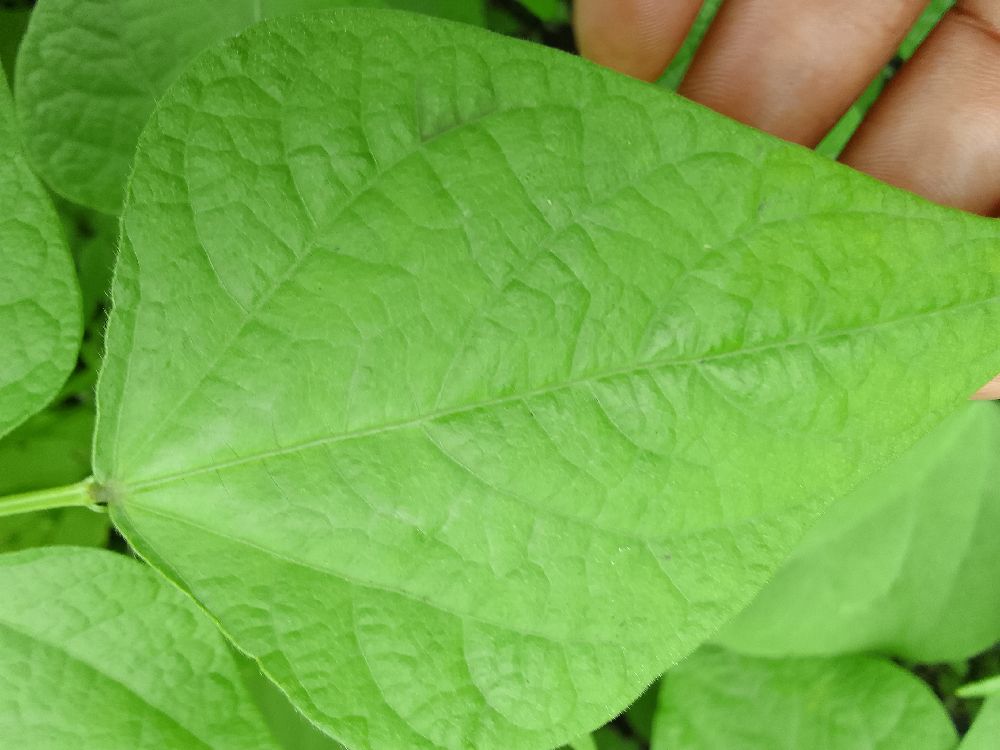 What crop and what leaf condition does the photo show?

common bean, healthy
